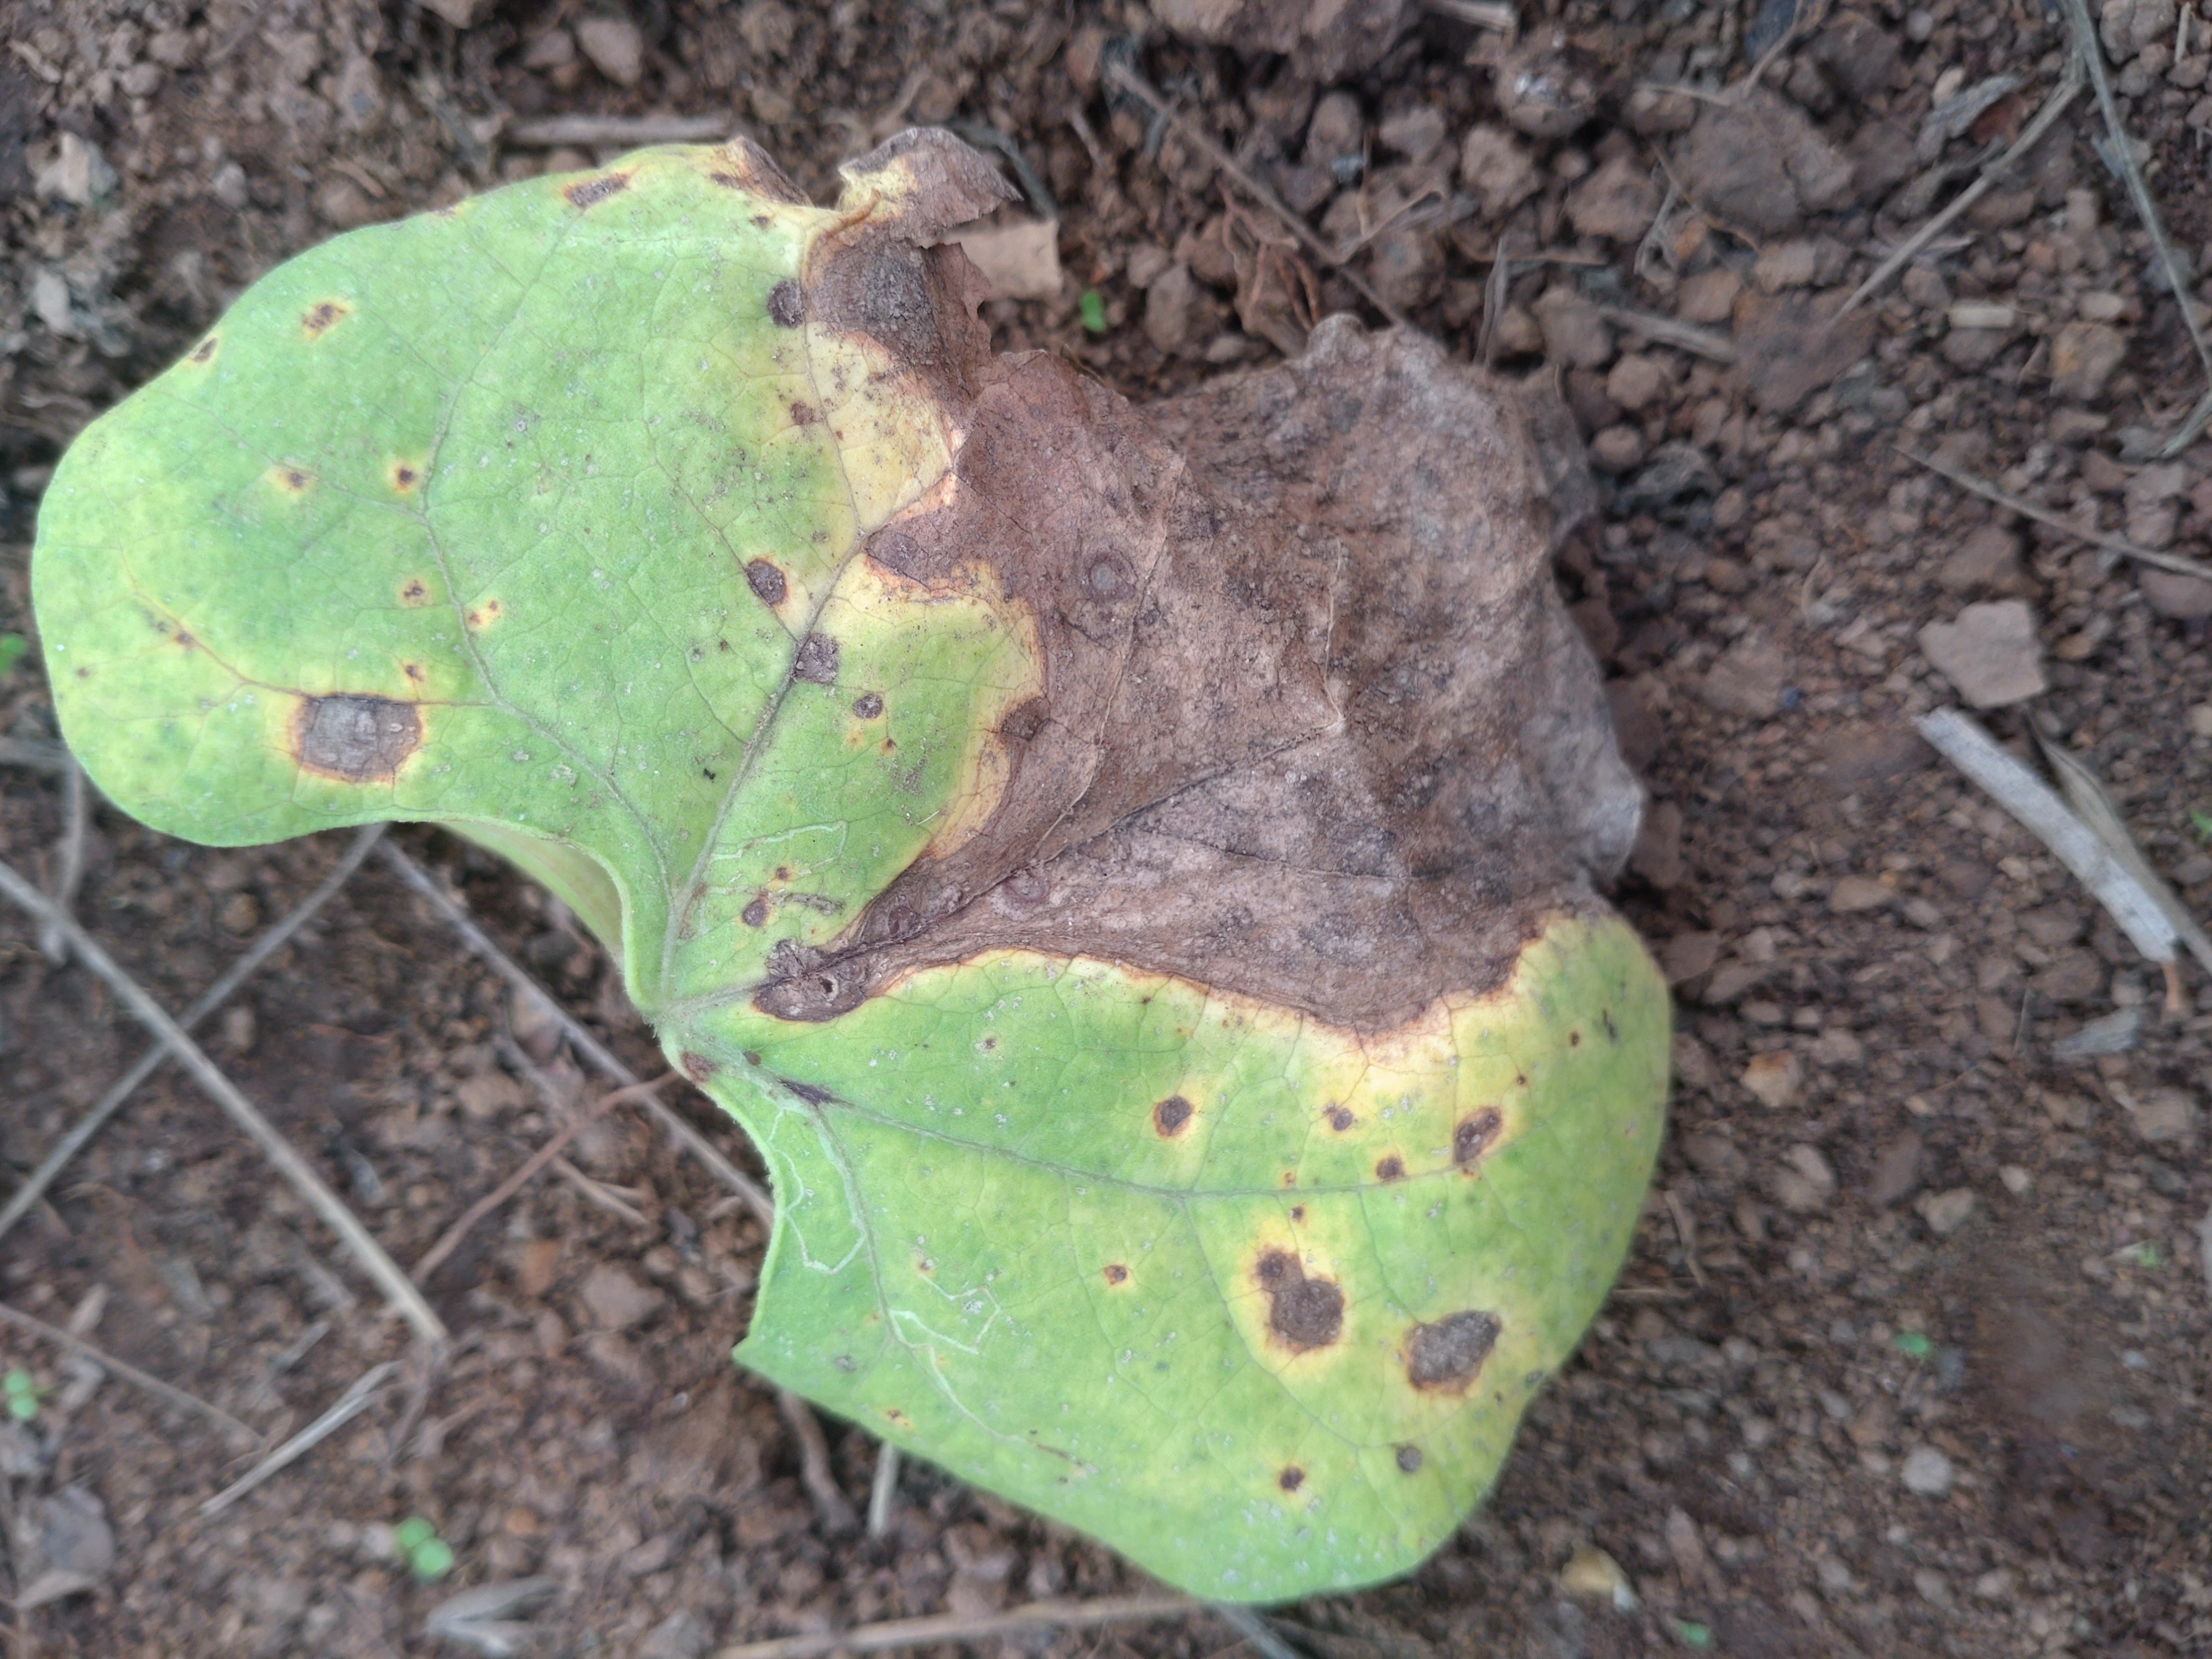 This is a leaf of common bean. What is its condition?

rust
